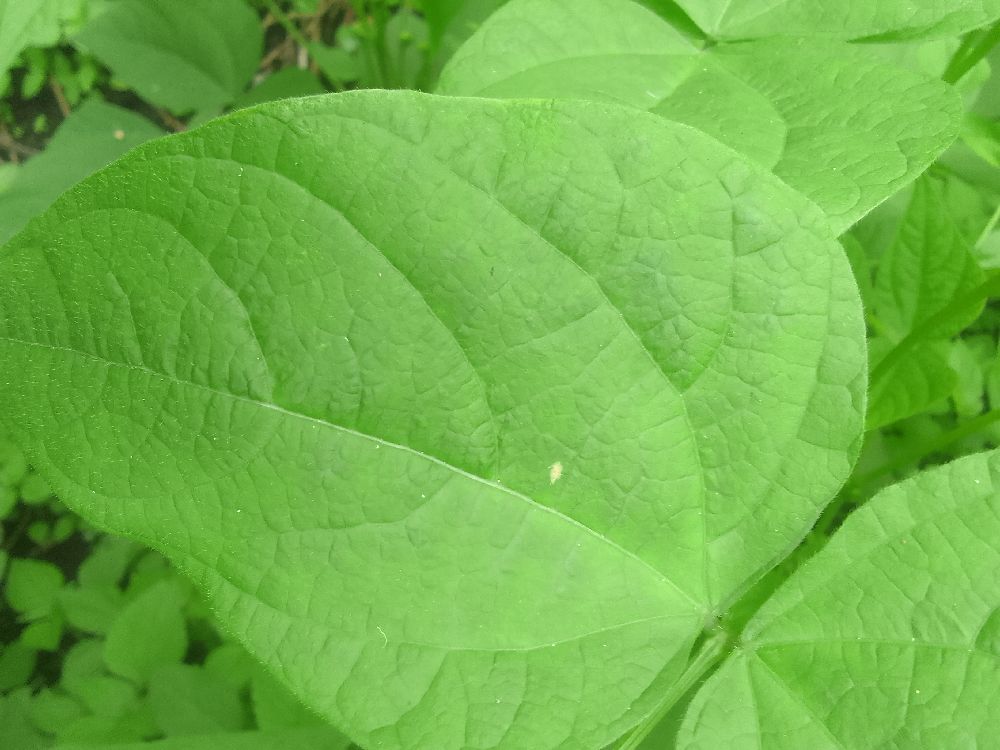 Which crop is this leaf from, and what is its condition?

common bean, healthy
